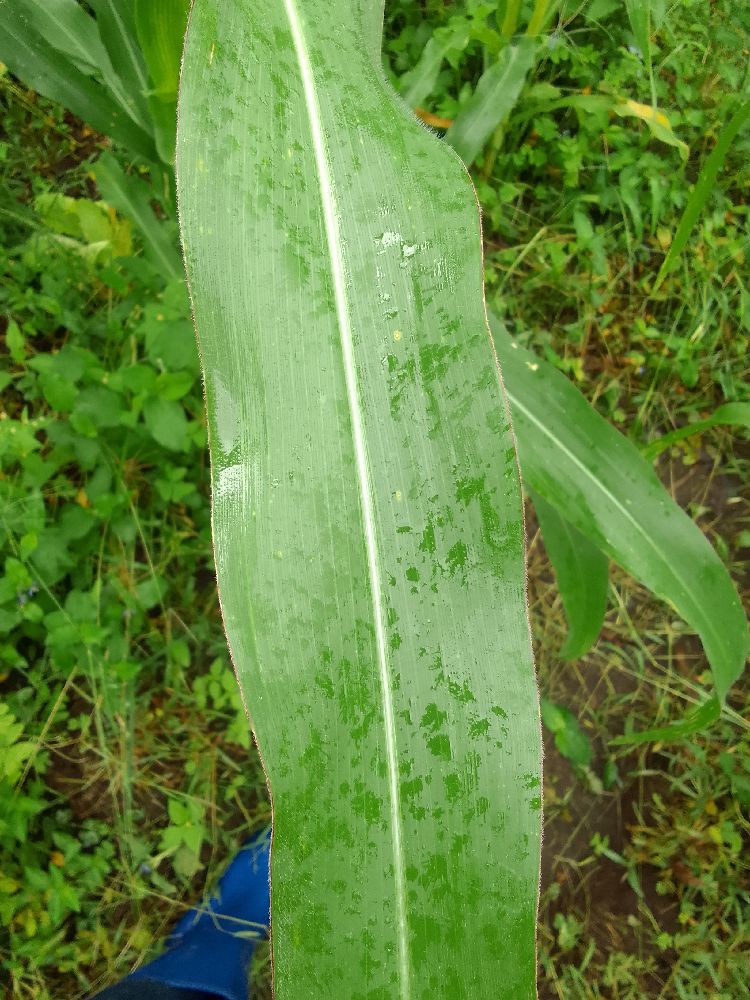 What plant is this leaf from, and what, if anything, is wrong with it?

maize, healthy
